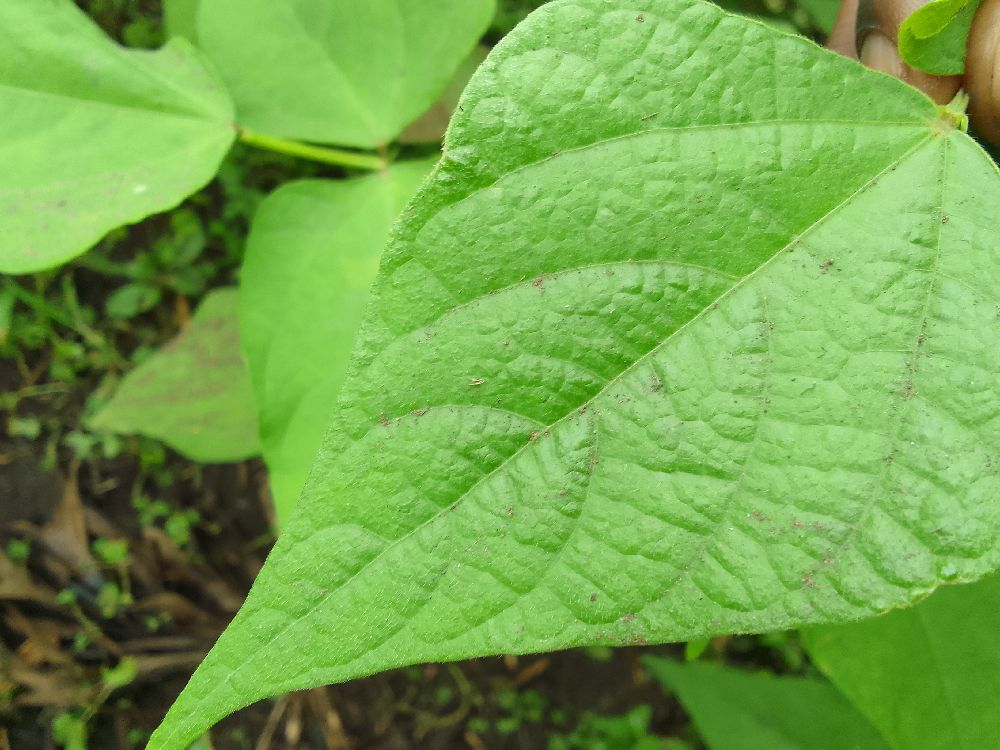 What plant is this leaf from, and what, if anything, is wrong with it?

common bean, healthy
